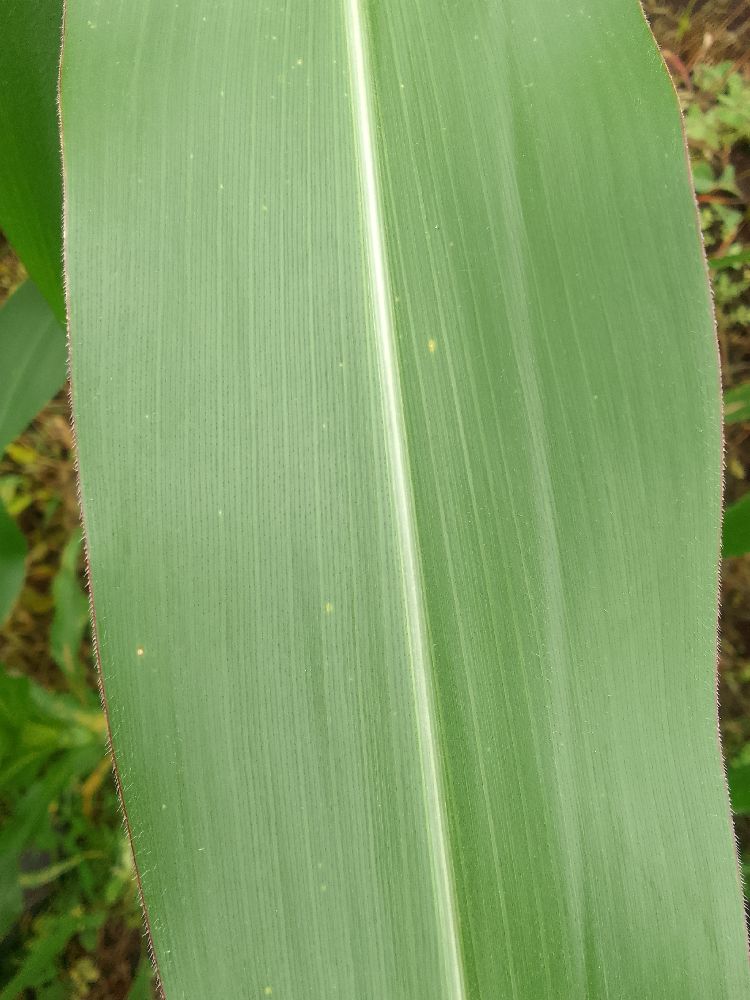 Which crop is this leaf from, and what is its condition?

maize, healthy
